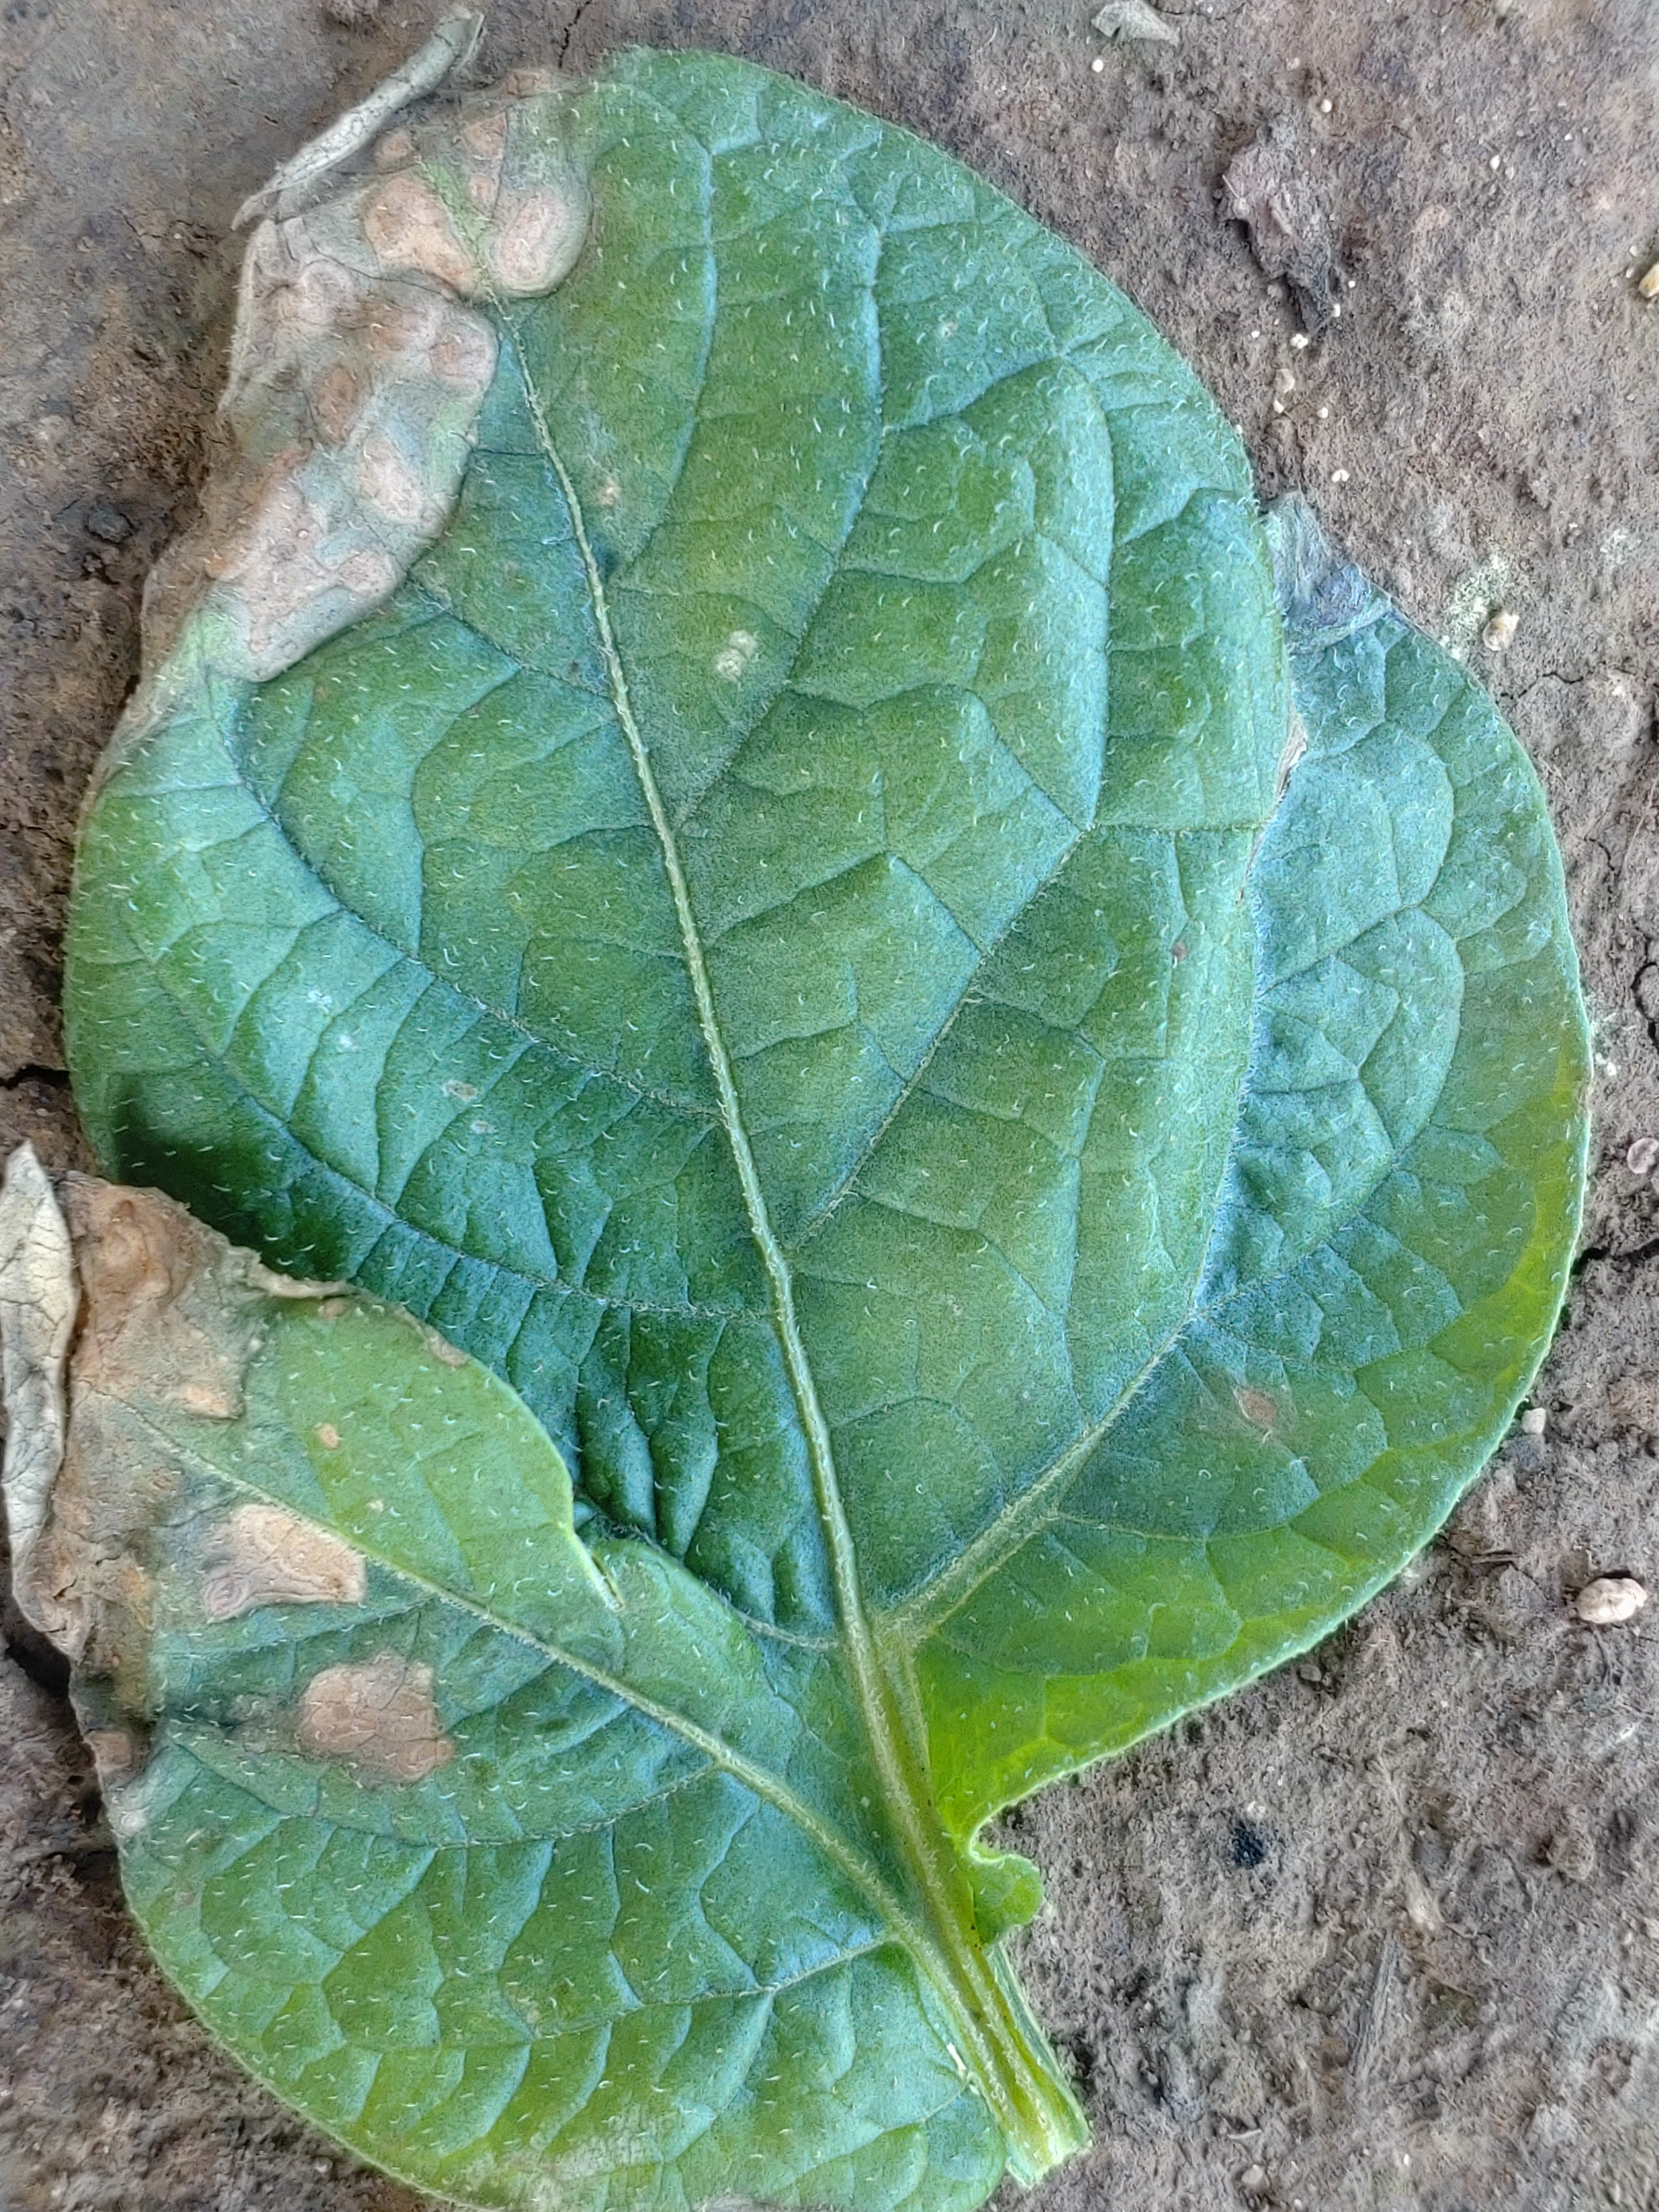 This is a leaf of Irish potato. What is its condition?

early blight
